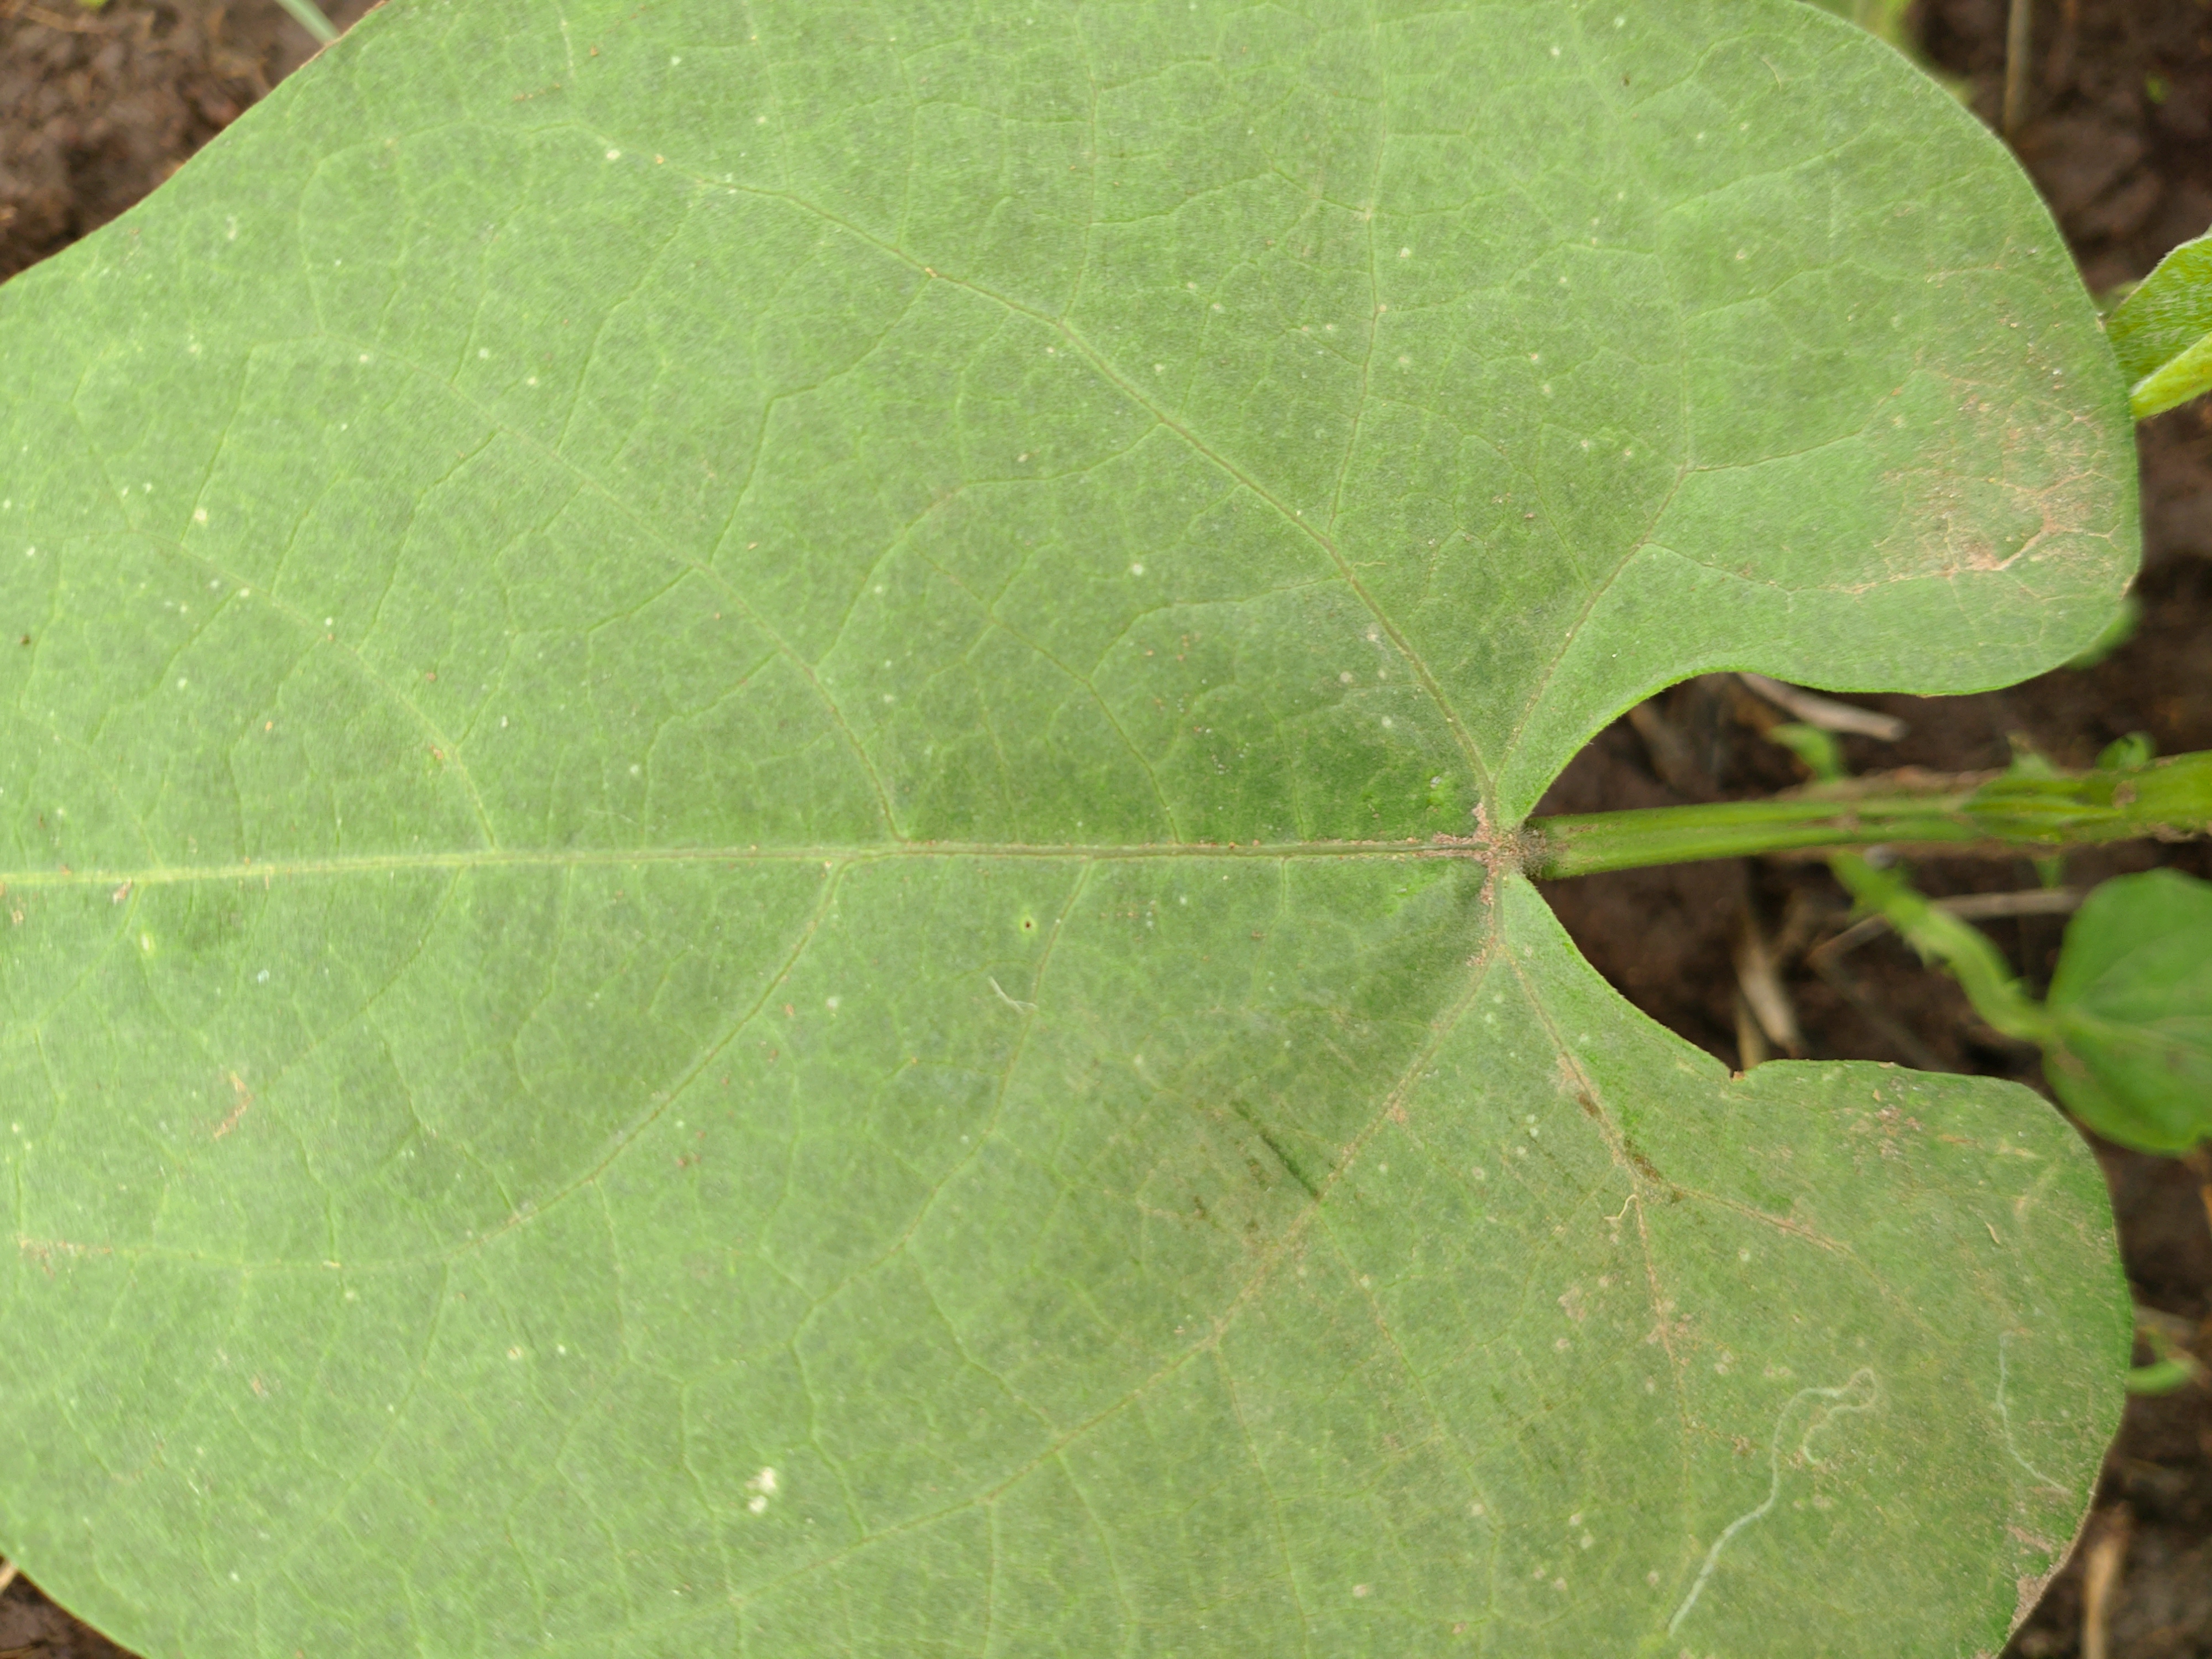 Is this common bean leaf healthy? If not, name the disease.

healthy
